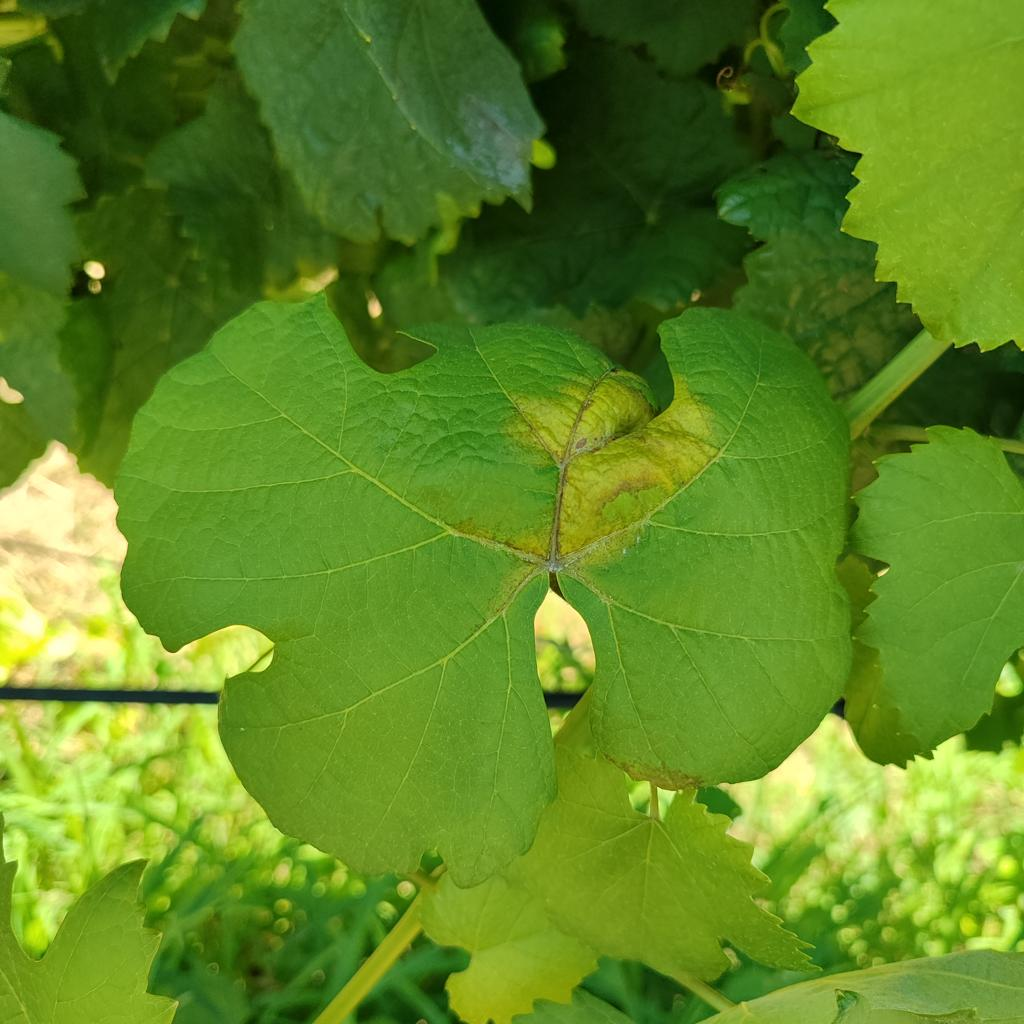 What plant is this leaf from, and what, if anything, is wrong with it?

grapevine, downy mildew
